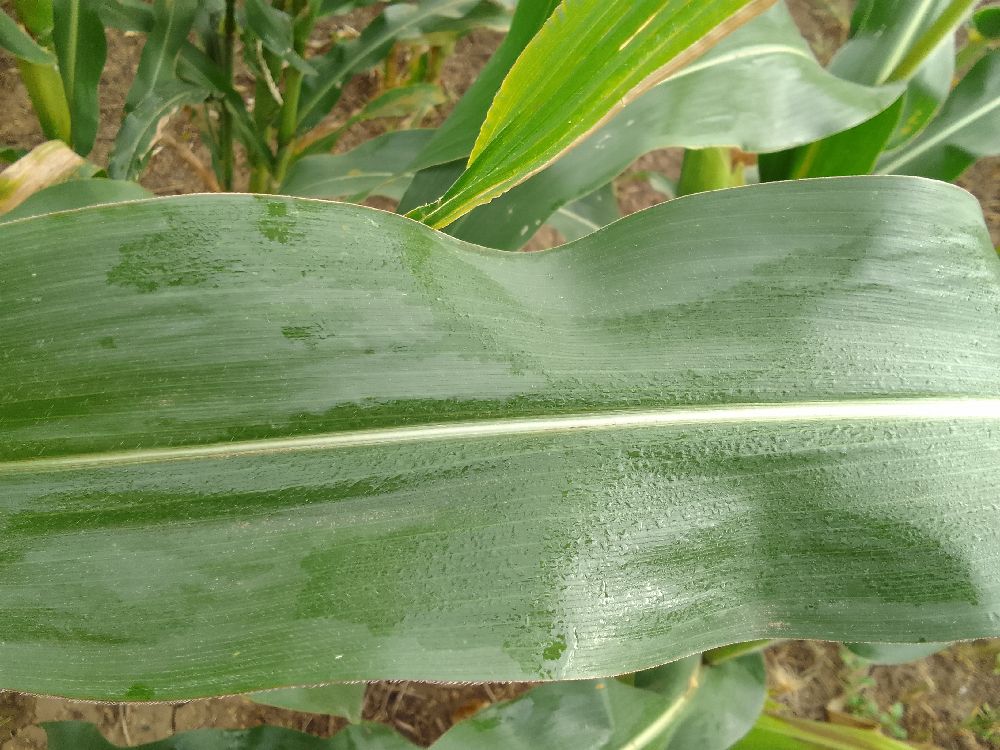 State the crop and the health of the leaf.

maize, healthy
